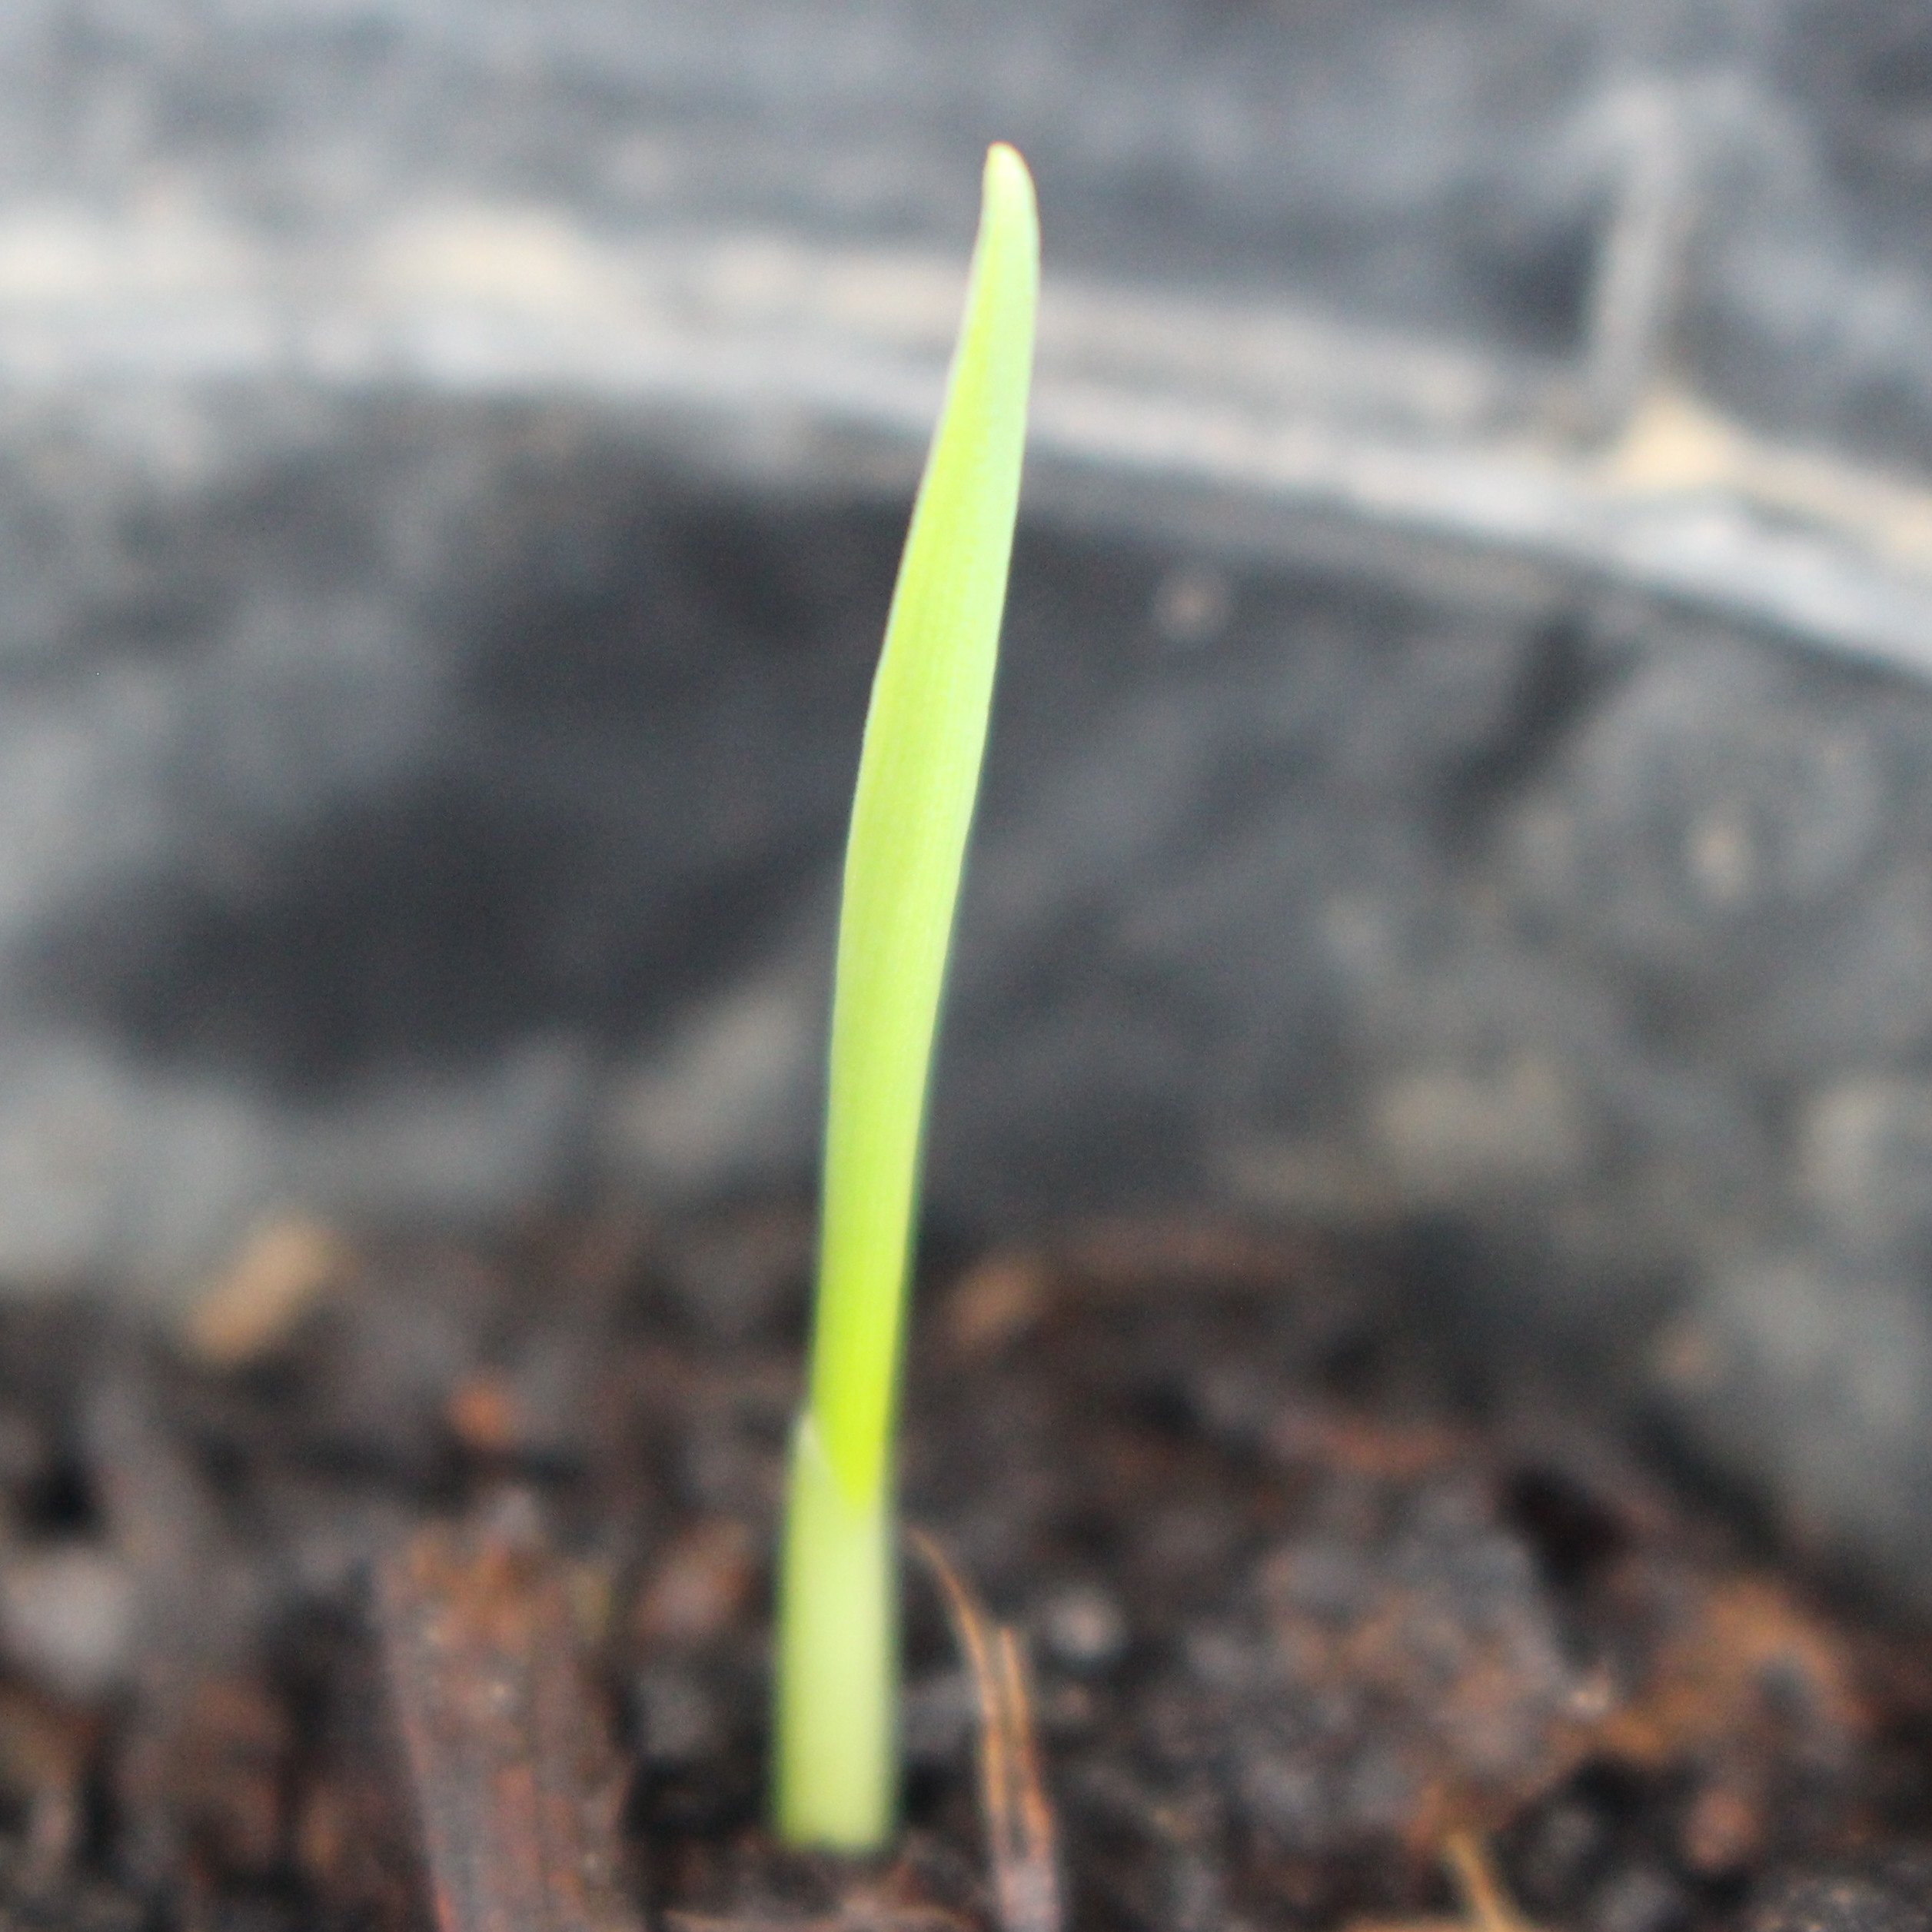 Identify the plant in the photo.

Avena sterilis
